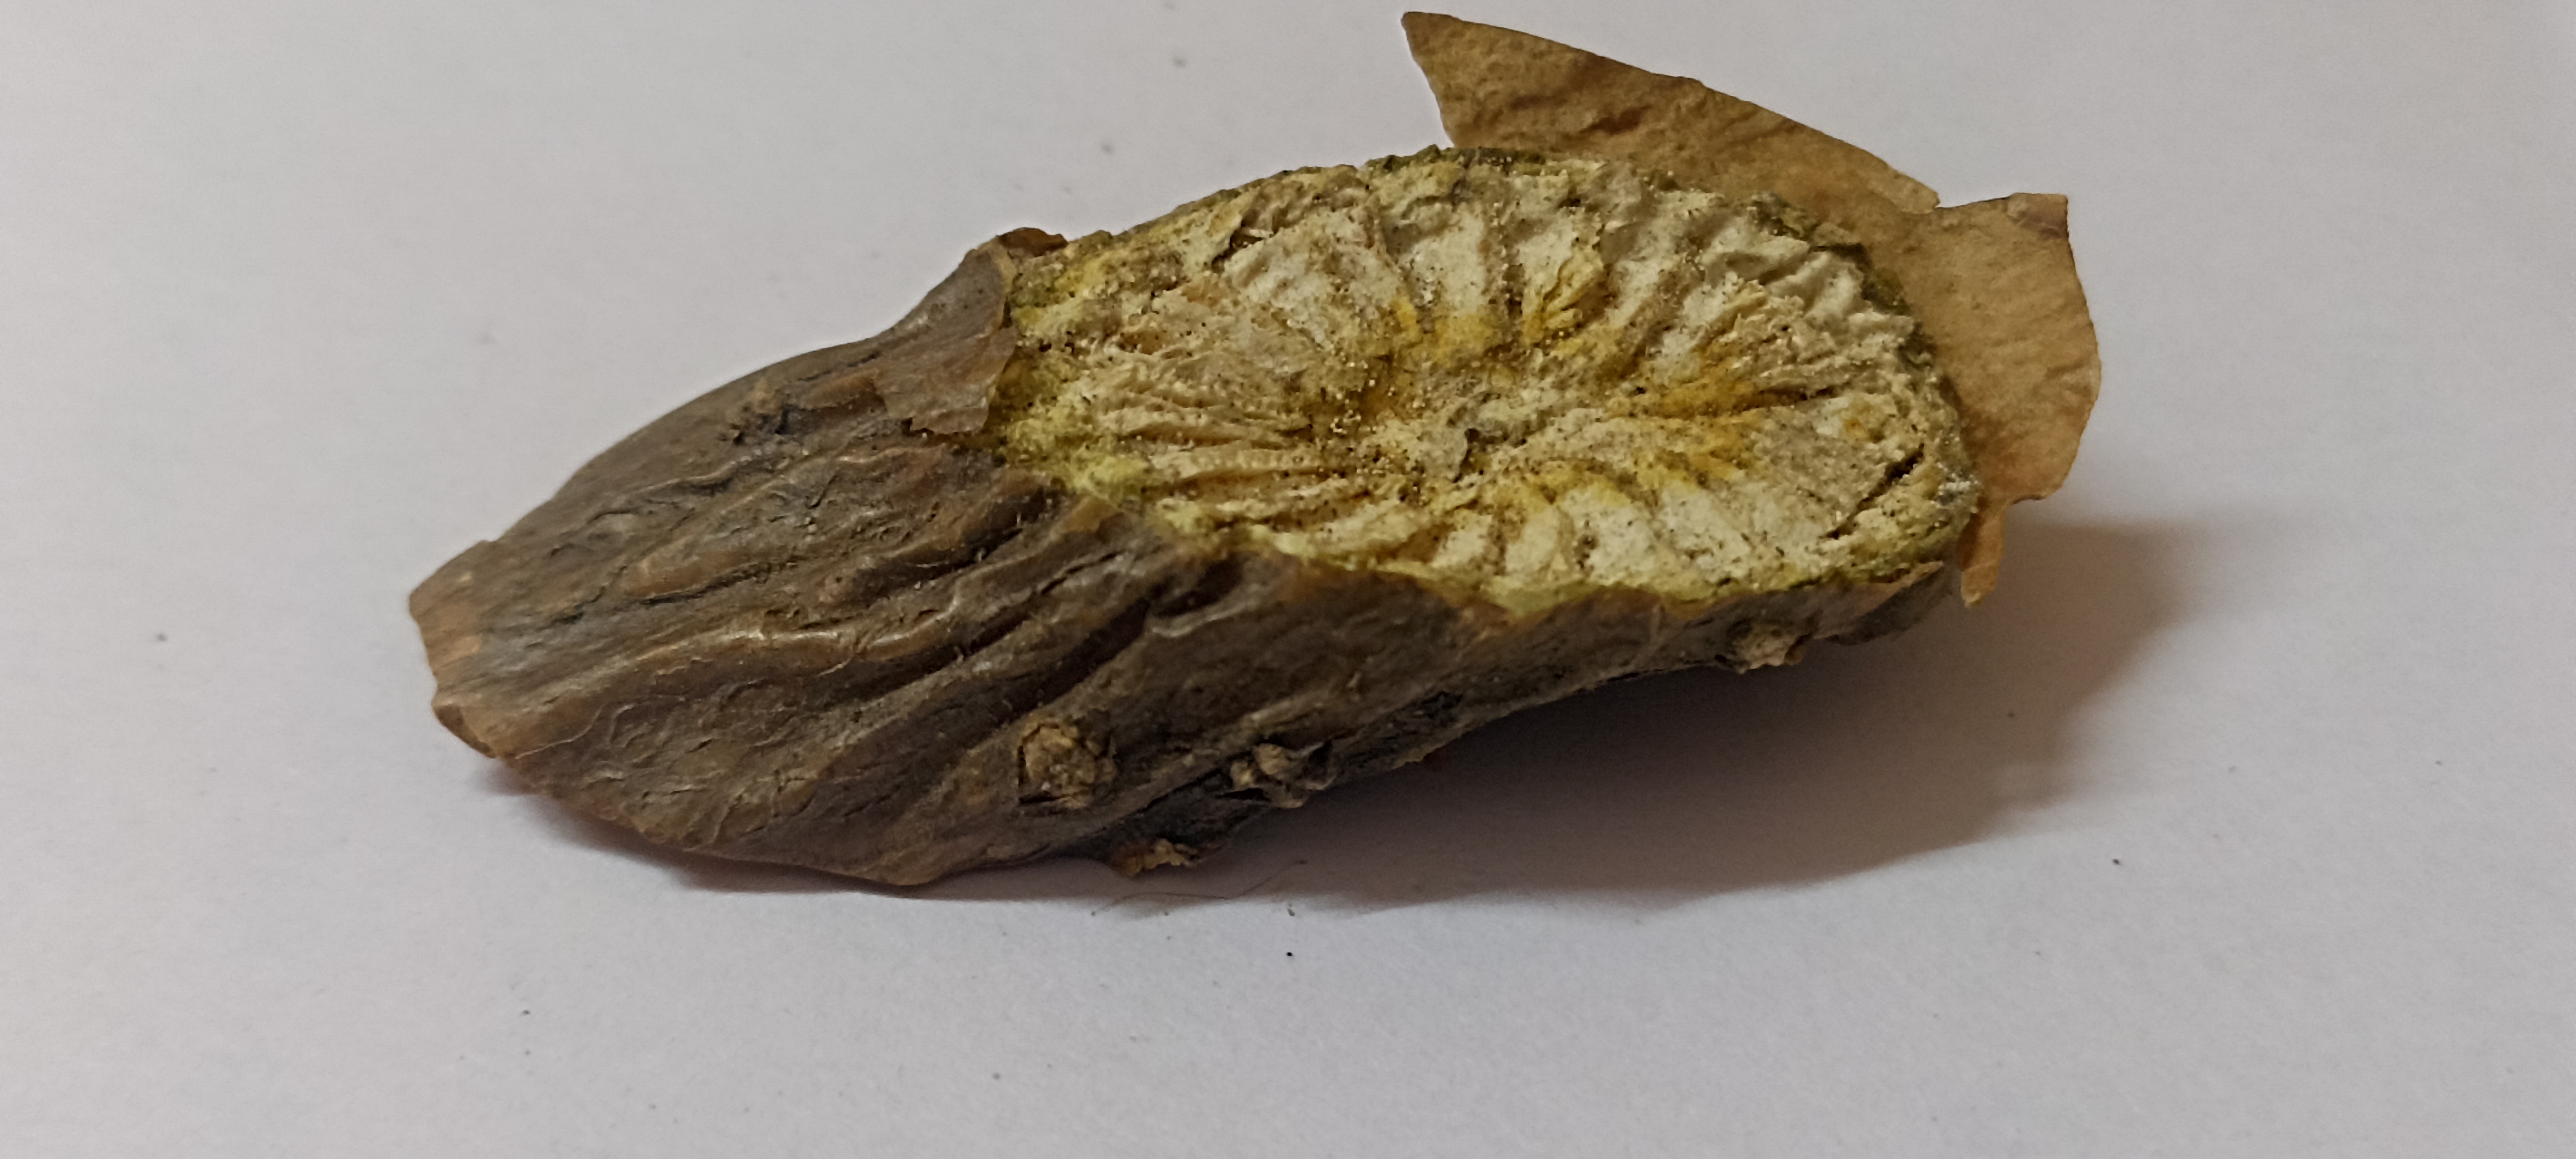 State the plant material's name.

gulvel
